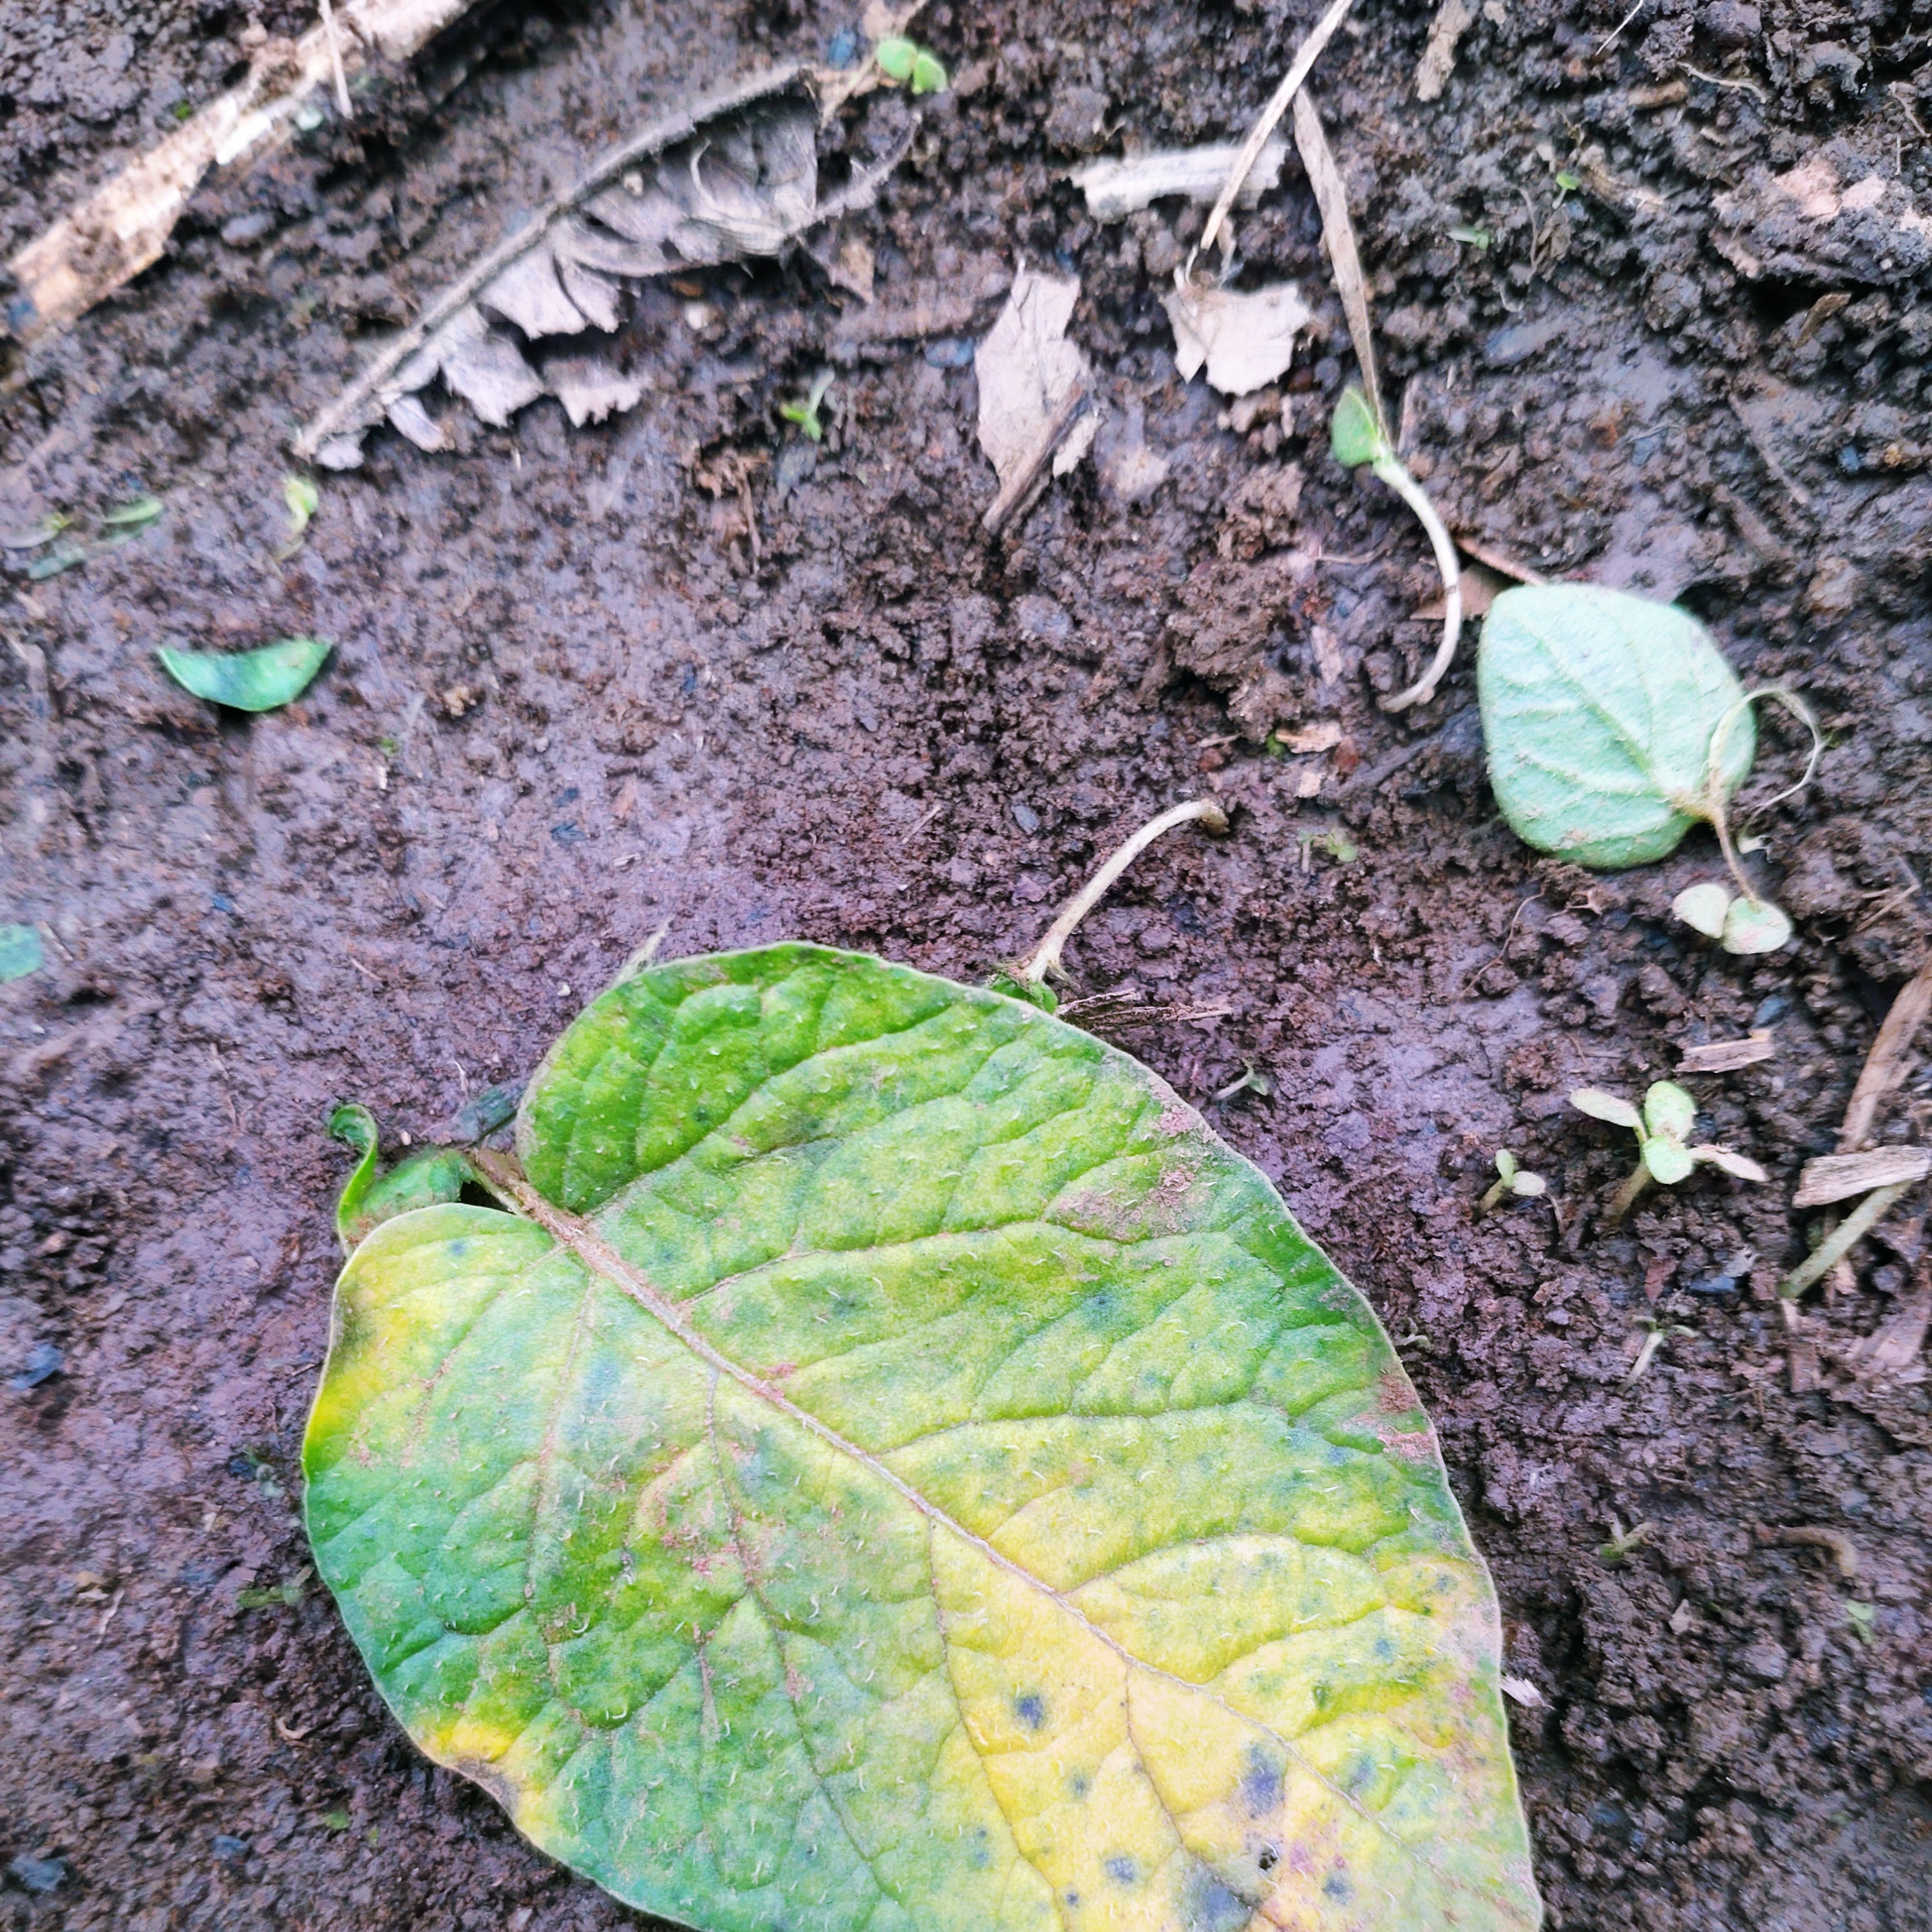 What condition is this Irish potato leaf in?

late blight
